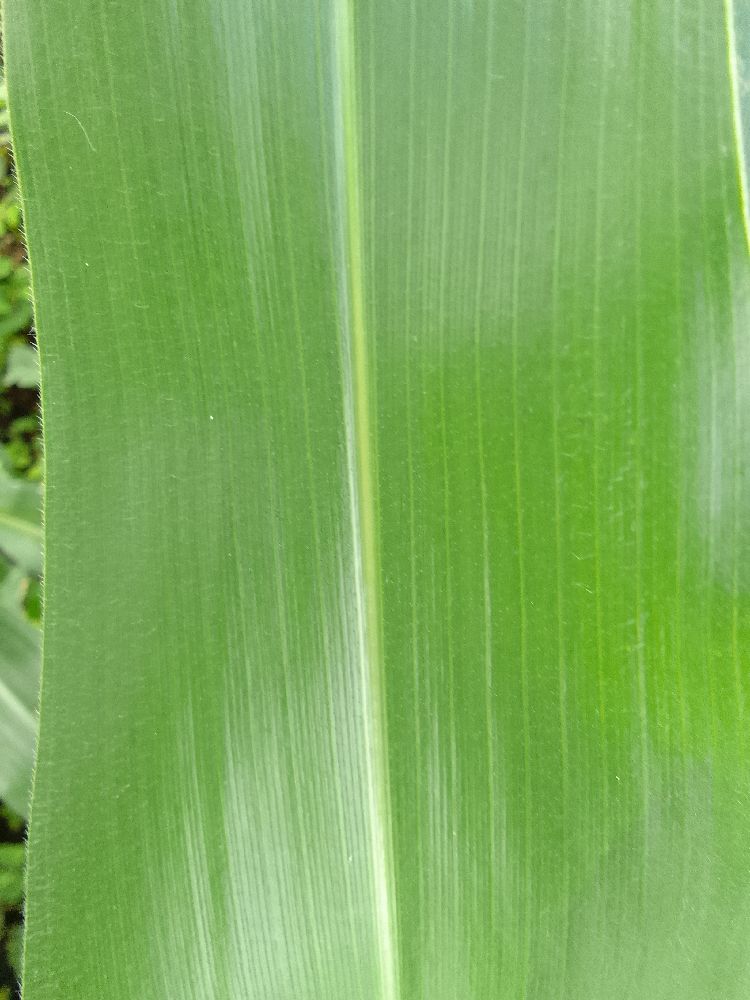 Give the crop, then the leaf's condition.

maize, healthy
